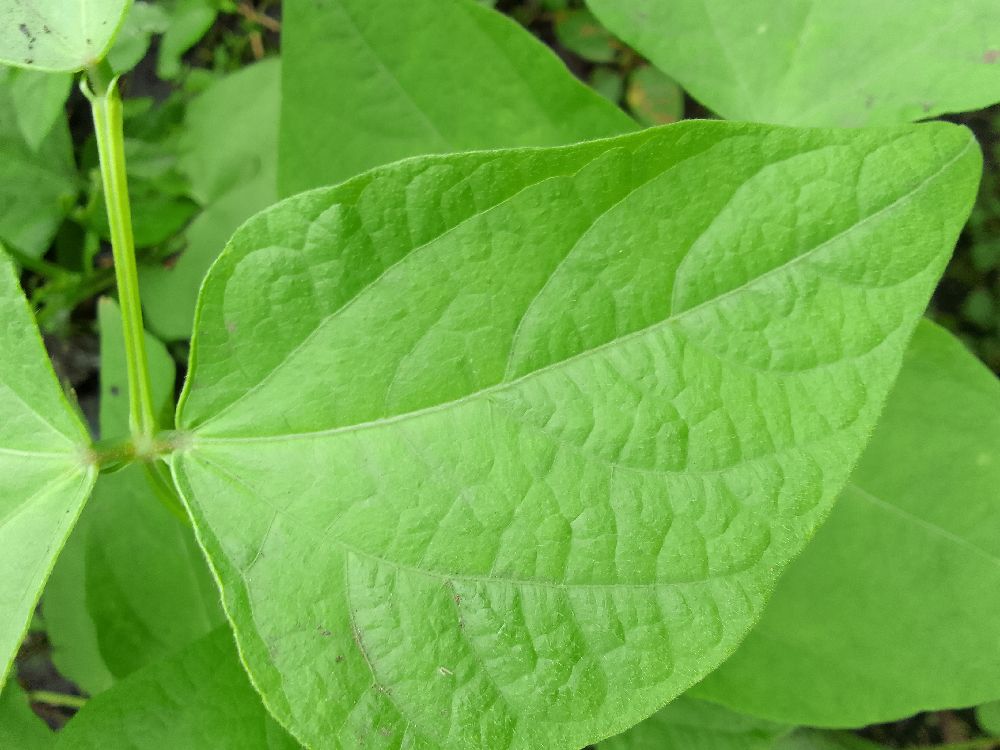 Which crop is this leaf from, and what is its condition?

common bean, healthy
